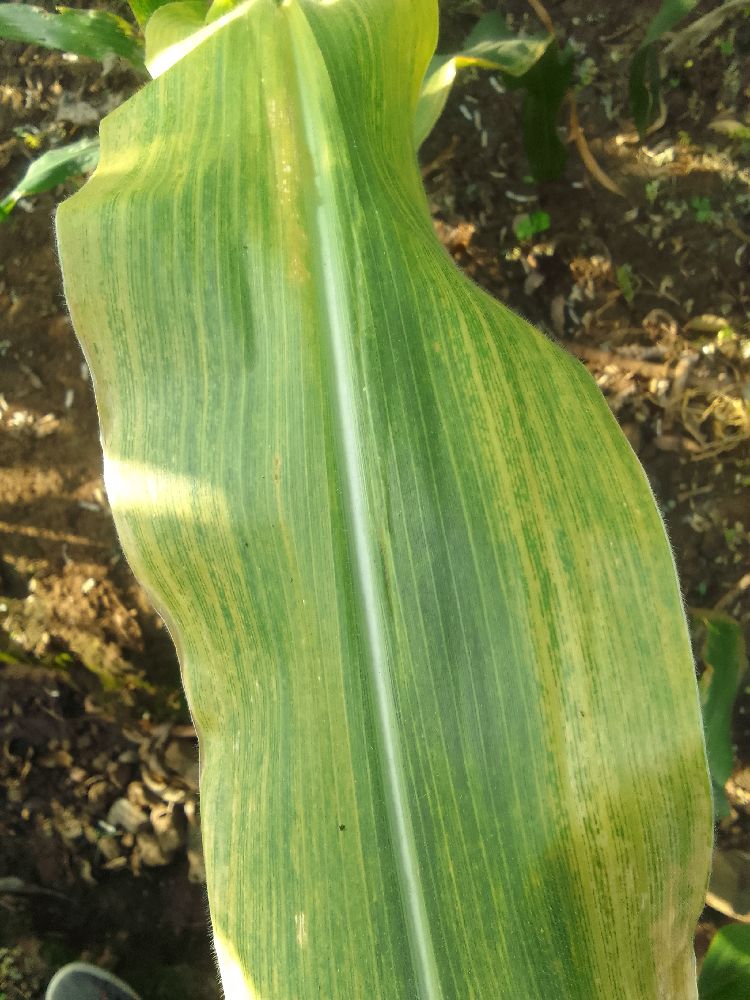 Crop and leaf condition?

maize, maize lethal necrosis
